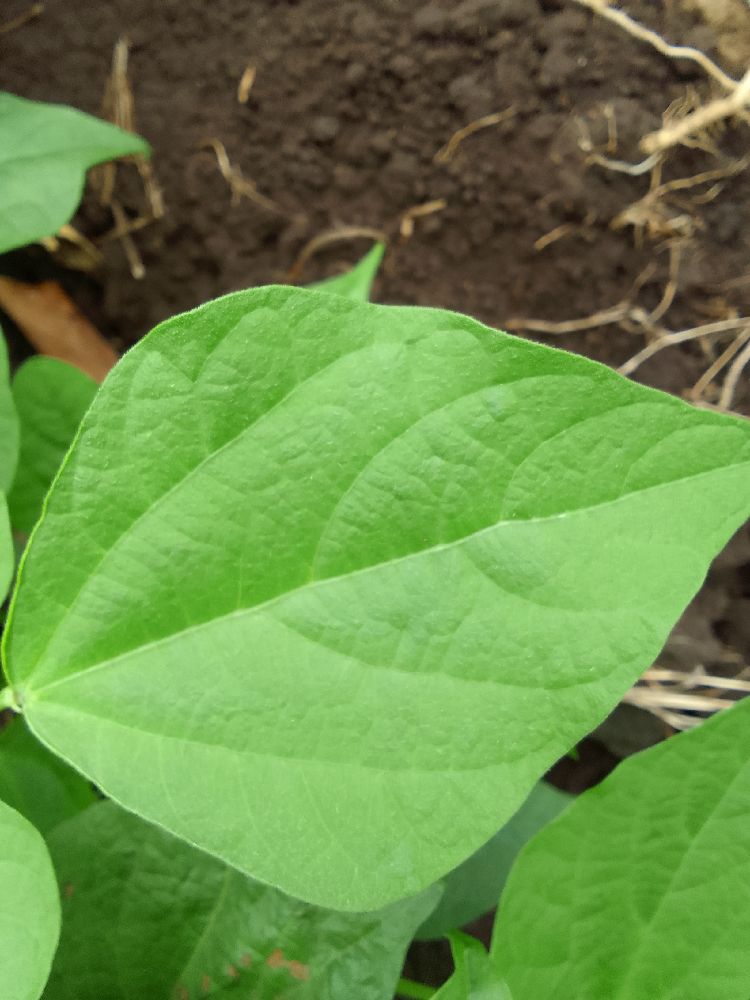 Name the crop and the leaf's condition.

common bean, healthy
